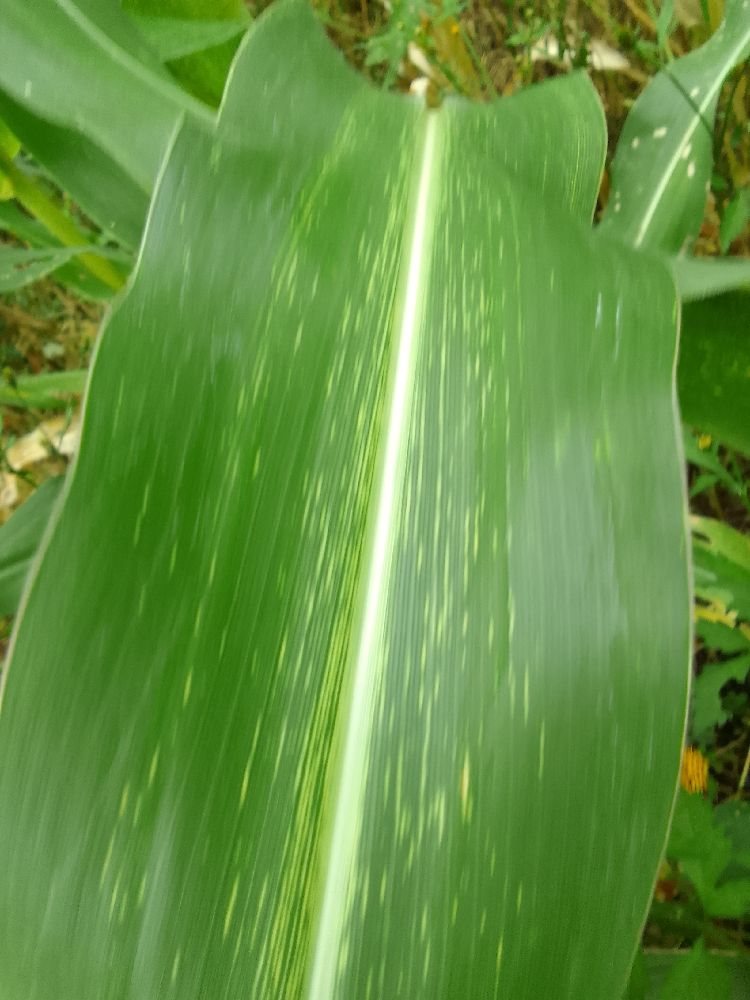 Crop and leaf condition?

maize, maize streak virus
